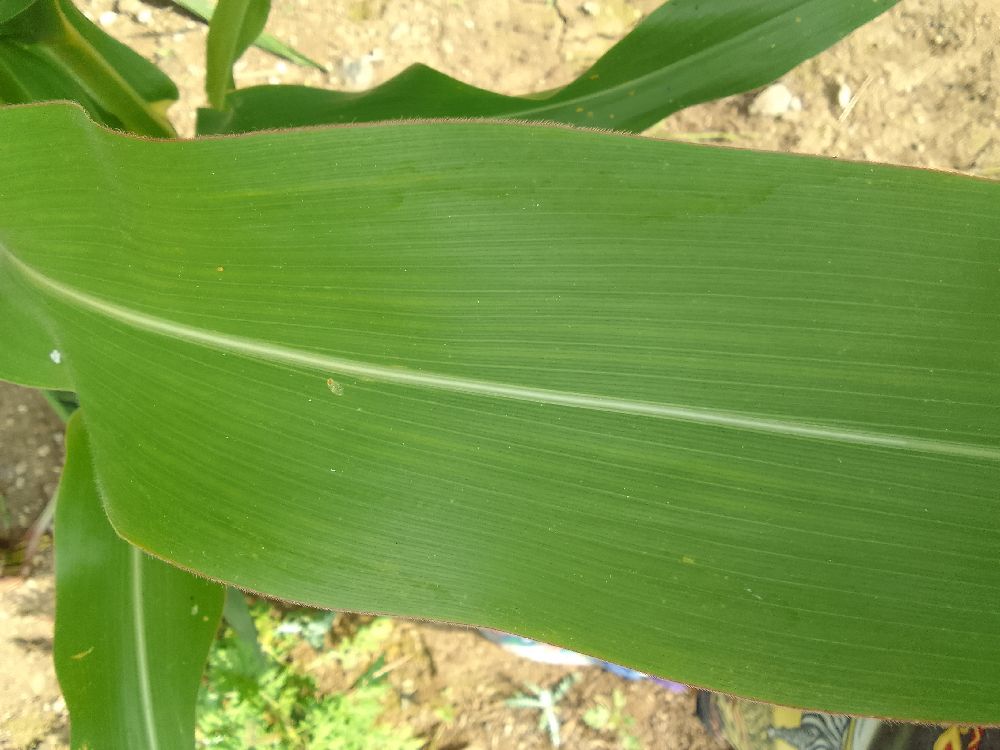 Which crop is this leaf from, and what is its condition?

maize, healthy
